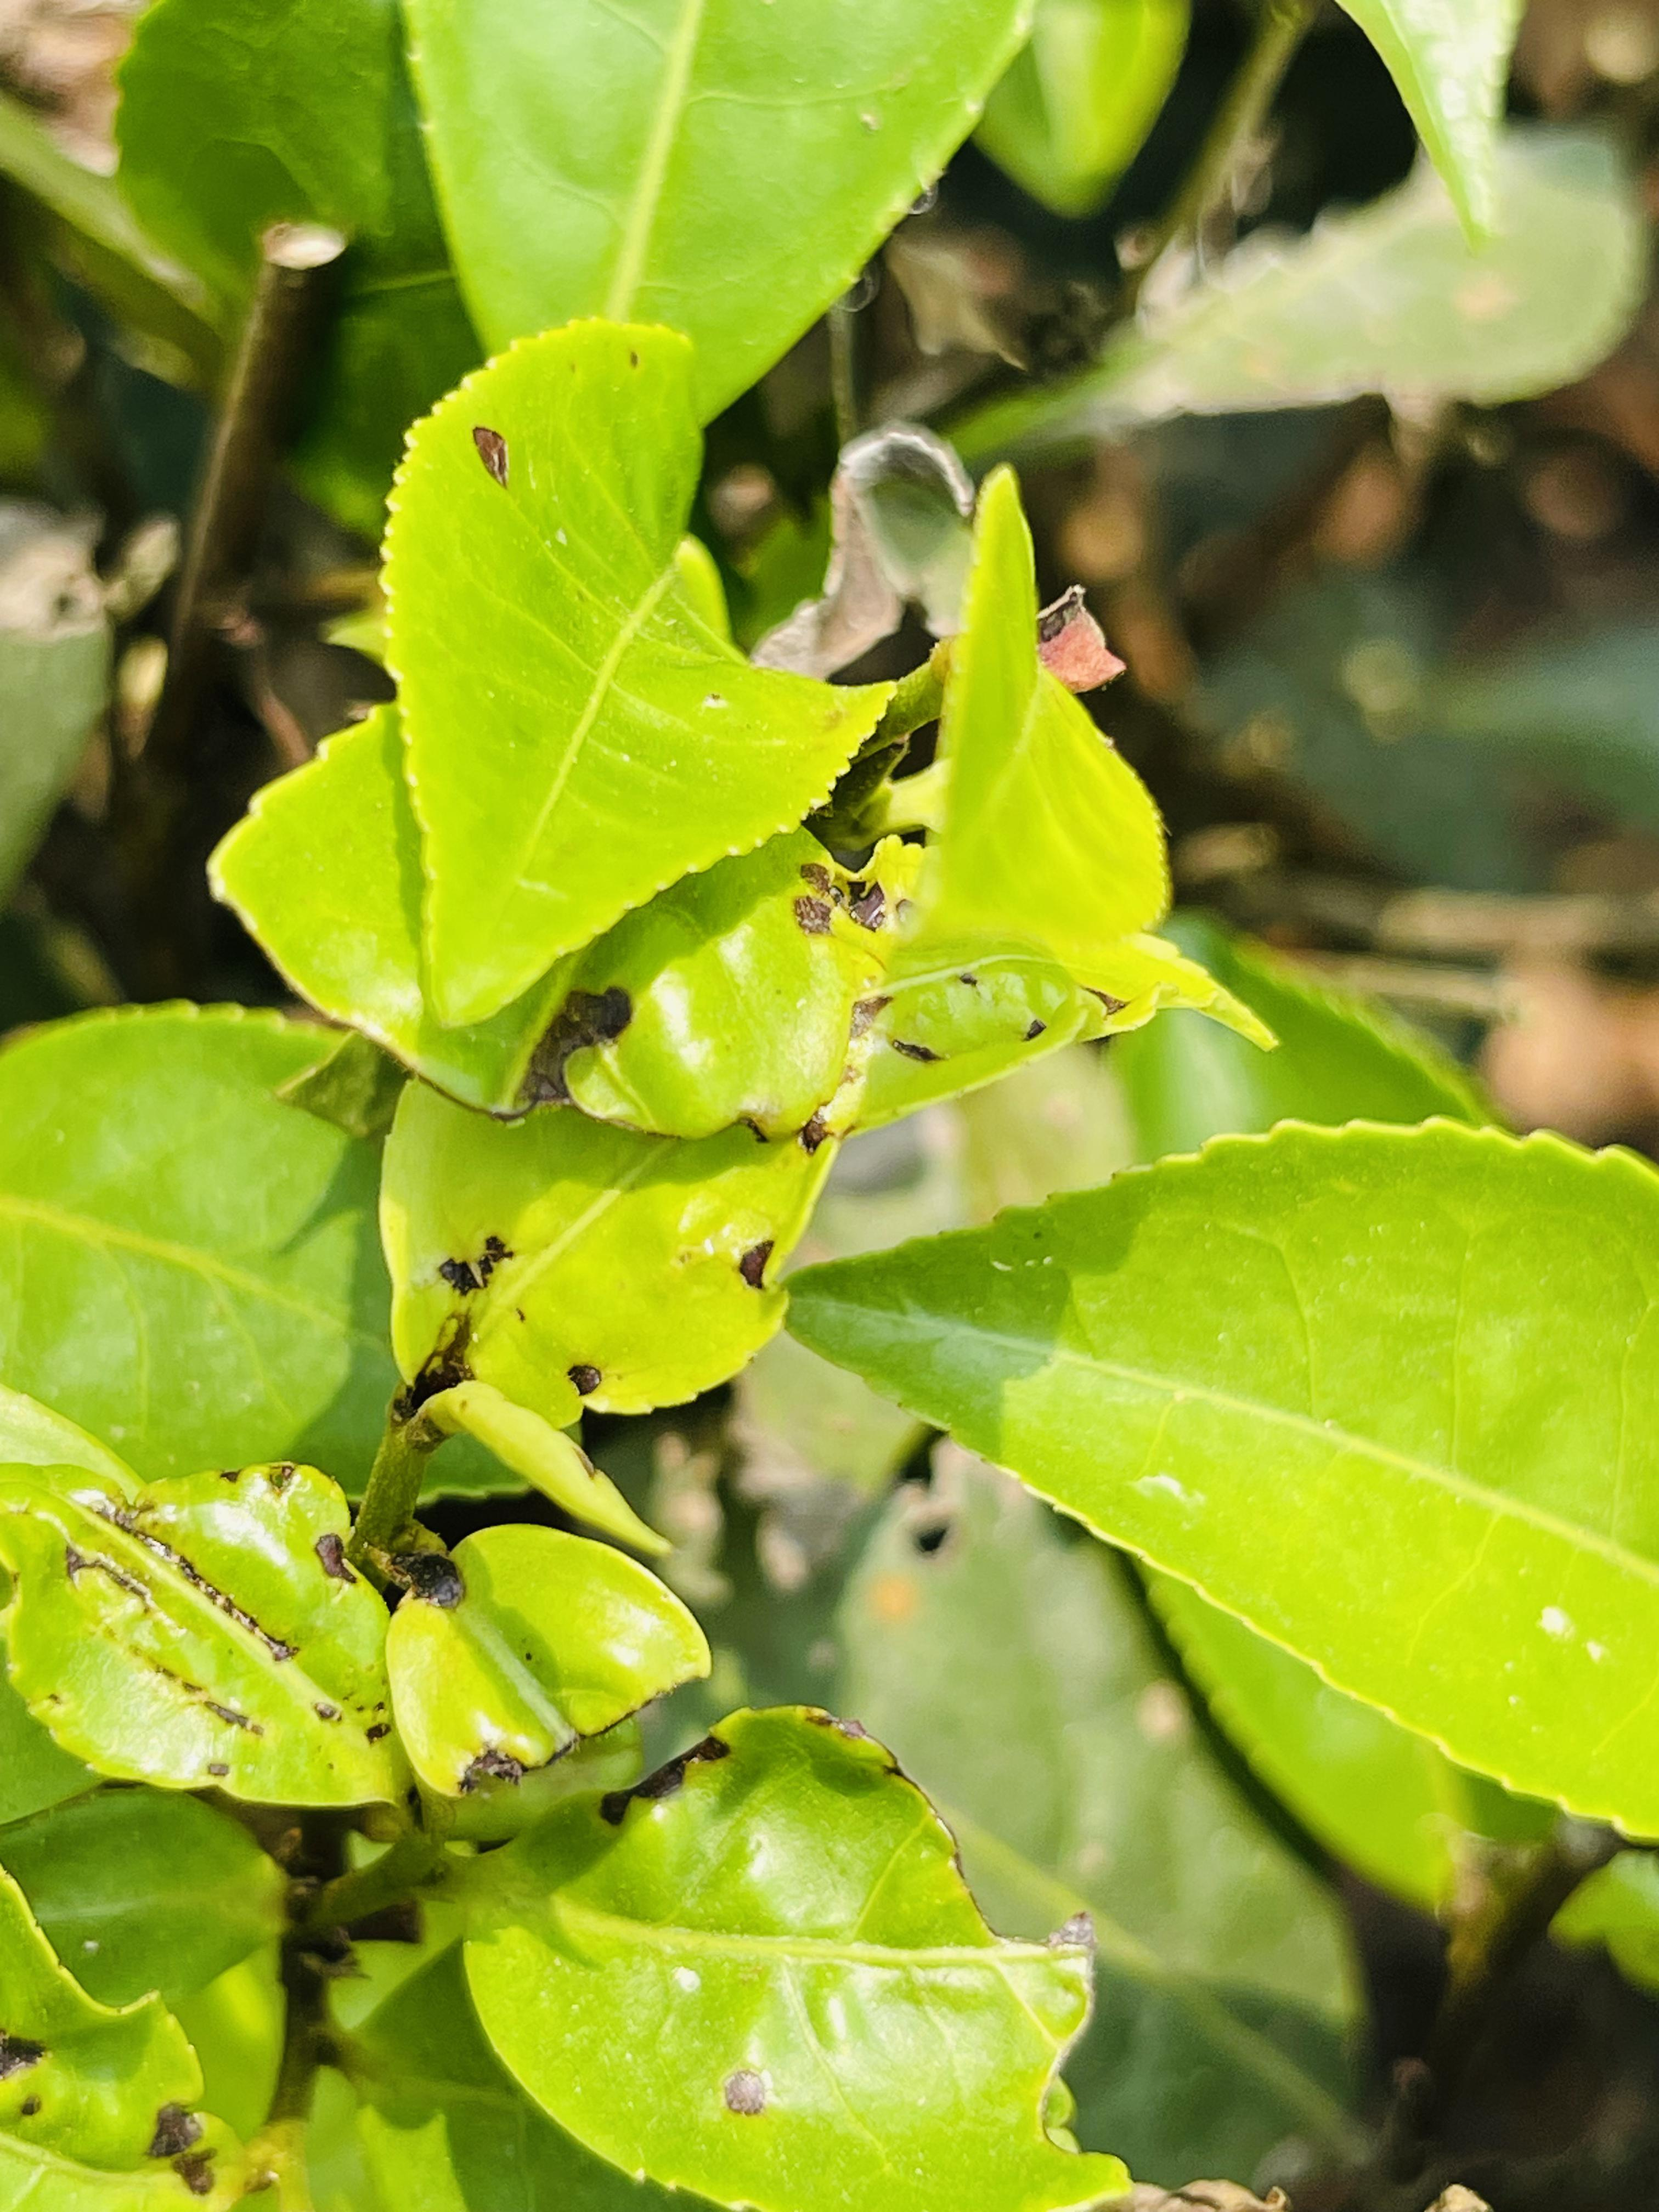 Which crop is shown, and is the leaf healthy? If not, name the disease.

tea, helopeltis
